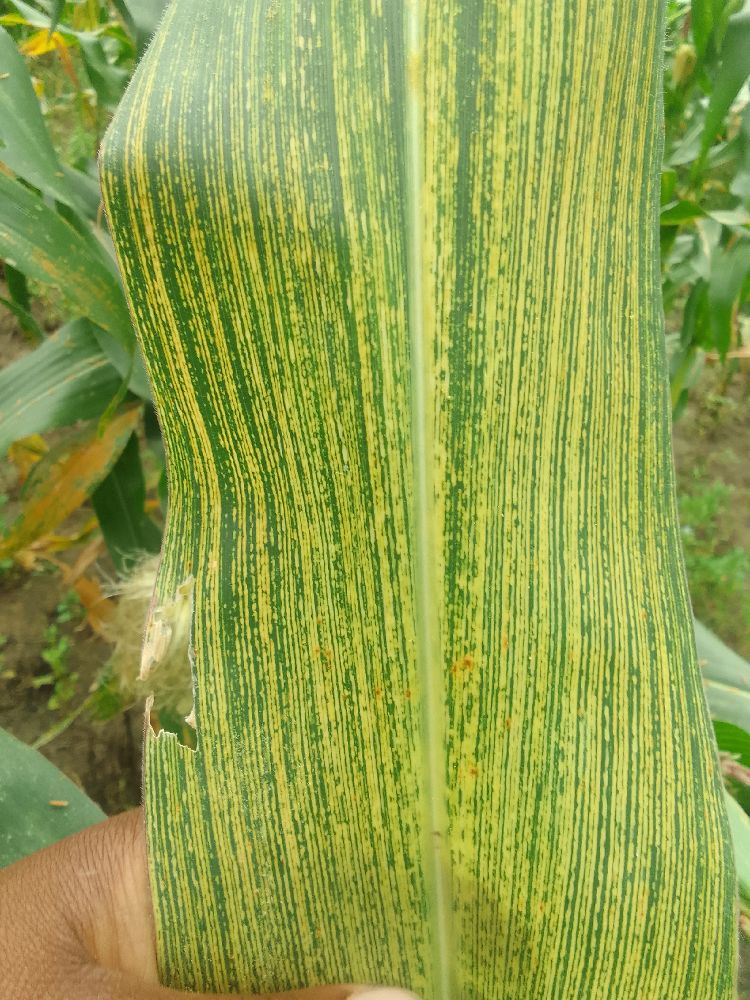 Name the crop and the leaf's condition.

maize, maize streak virus
